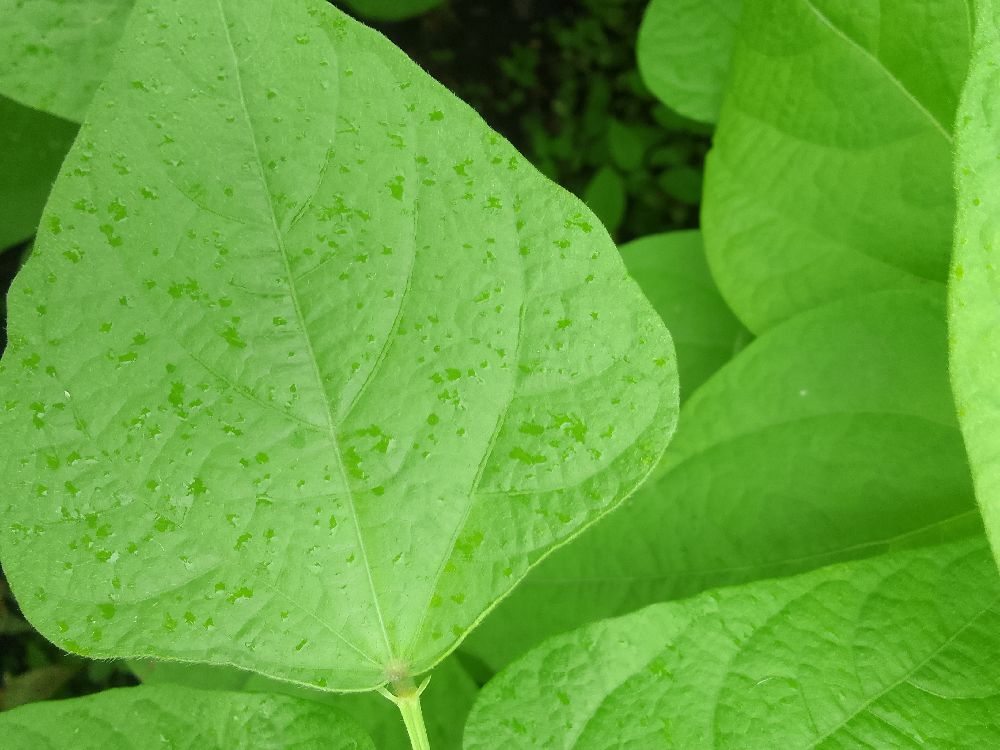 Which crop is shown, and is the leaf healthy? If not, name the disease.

common bean, healthy
